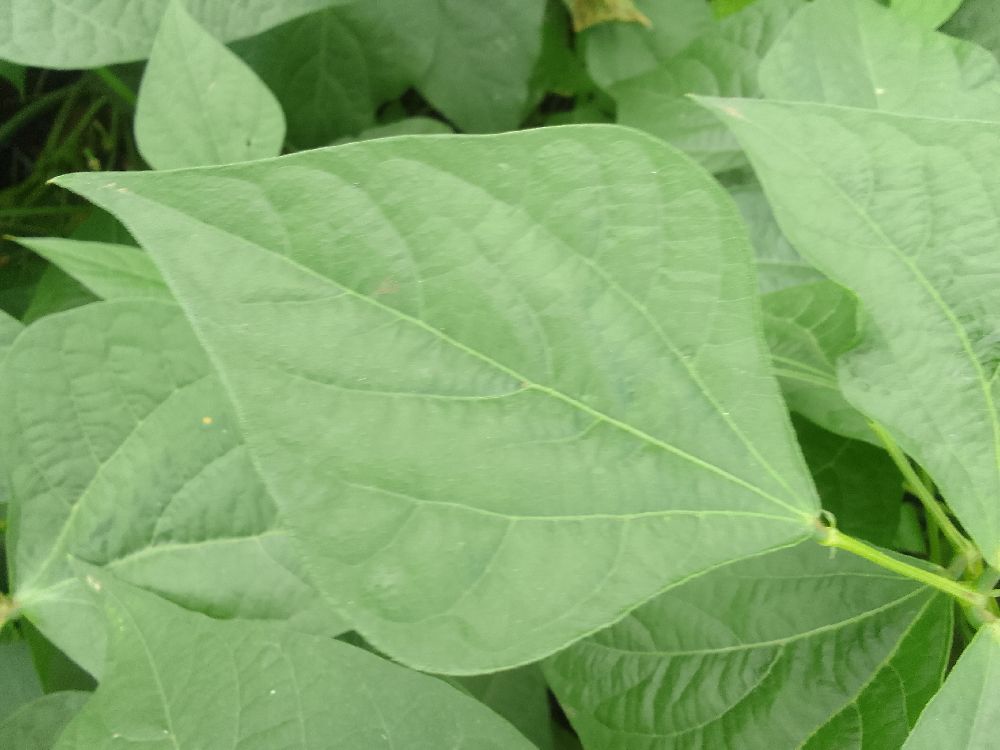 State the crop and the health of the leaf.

common bean, healthy
